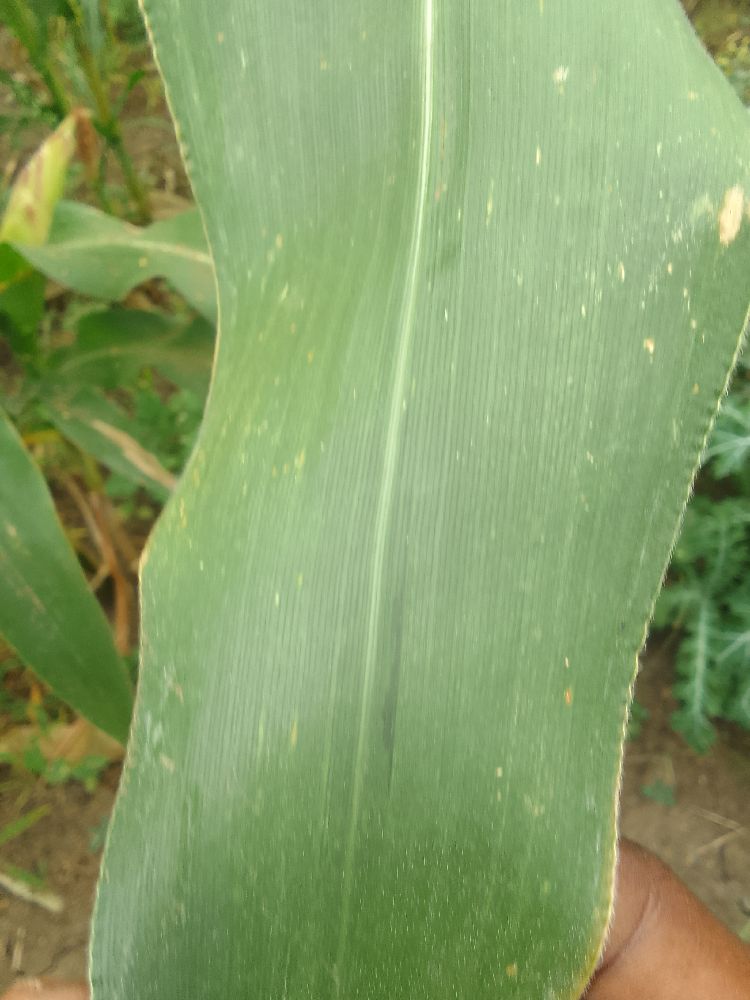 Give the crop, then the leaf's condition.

maize, healthy
